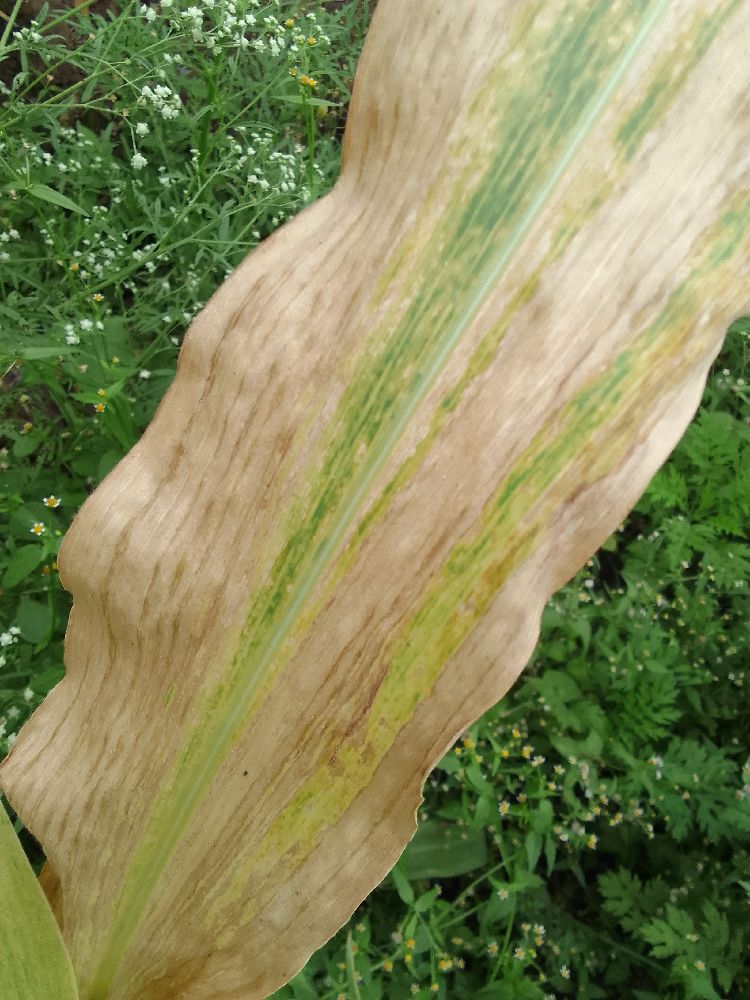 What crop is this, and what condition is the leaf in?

maize, maize lethal necrosis
